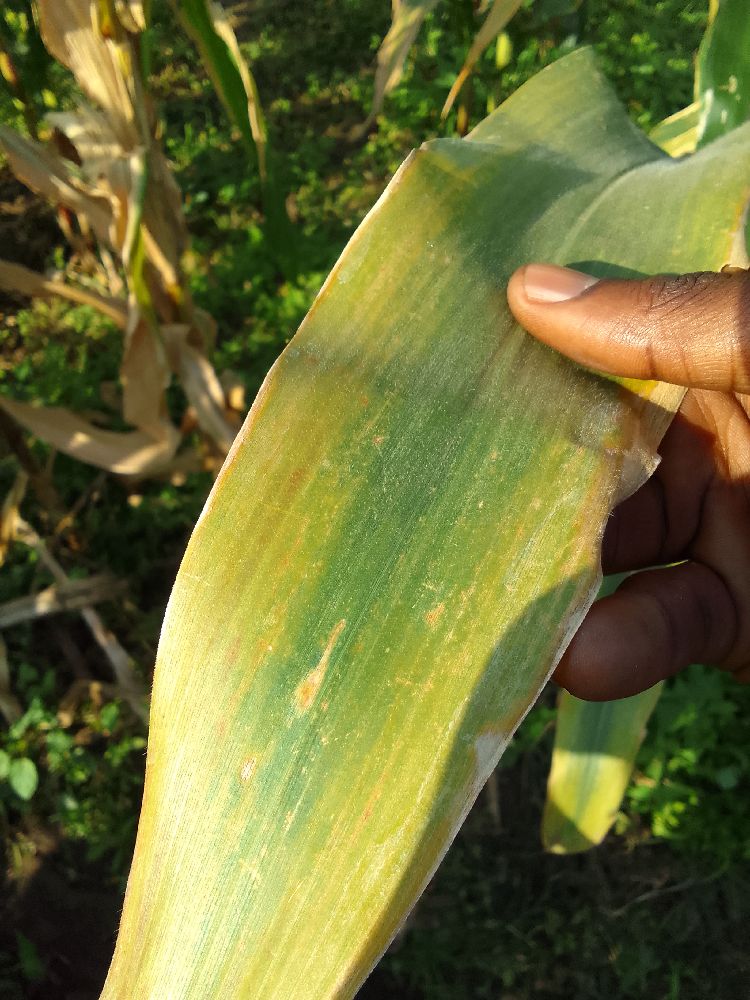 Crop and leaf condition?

maize, maize lethal necrosis
